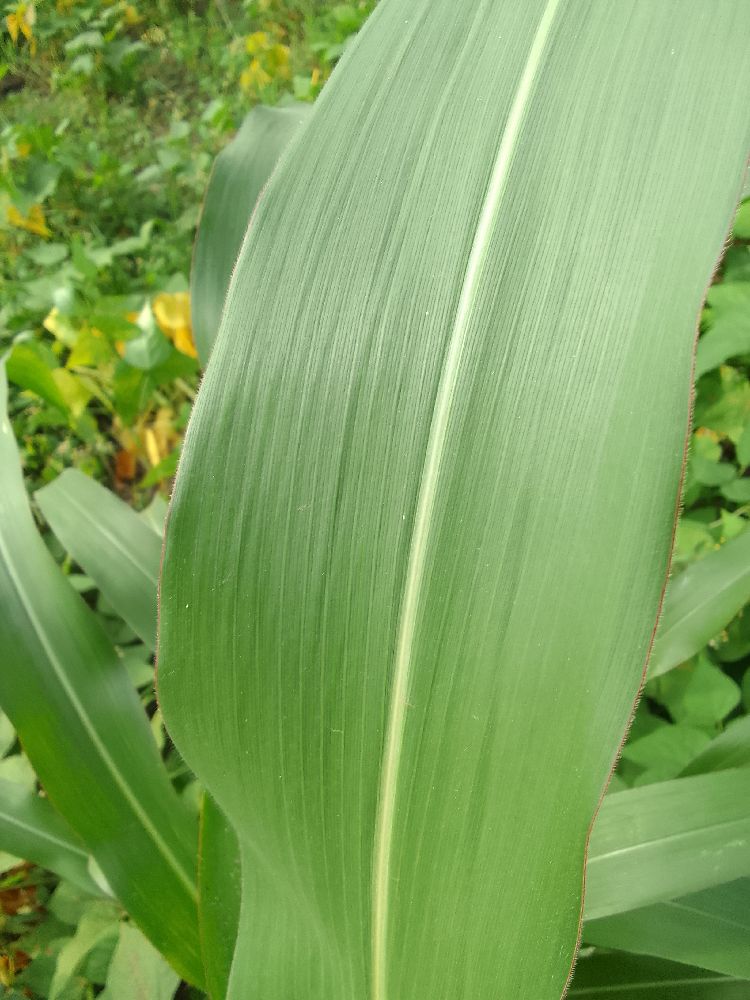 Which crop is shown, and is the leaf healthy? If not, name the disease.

maize, healthy
